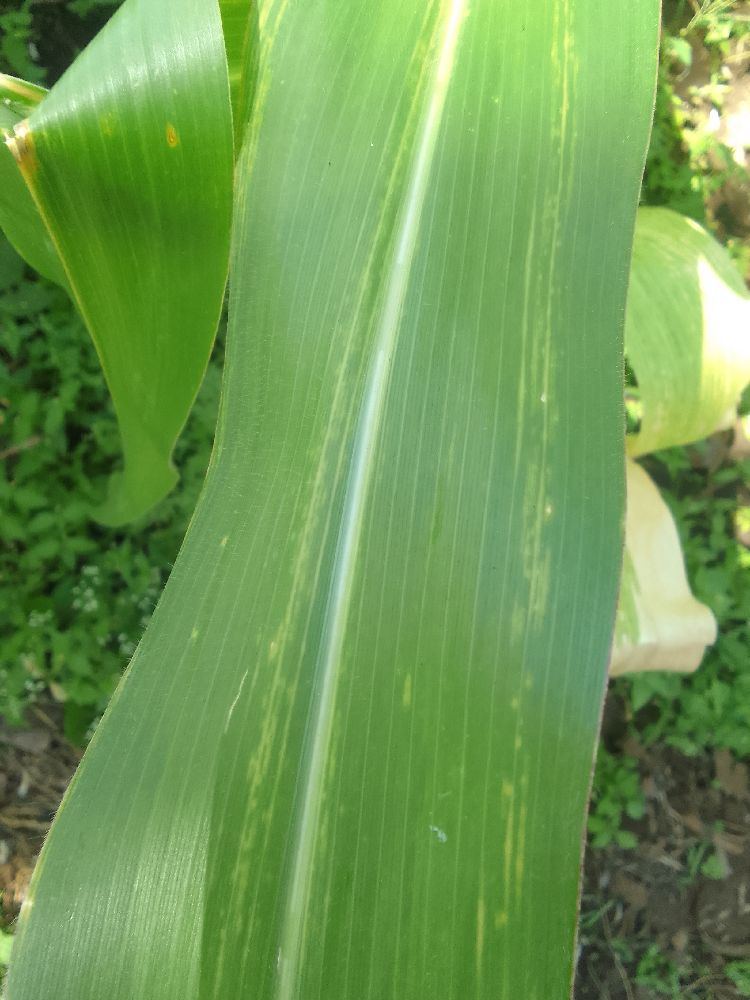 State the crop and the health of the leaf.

maize, maize lethal necrosis
